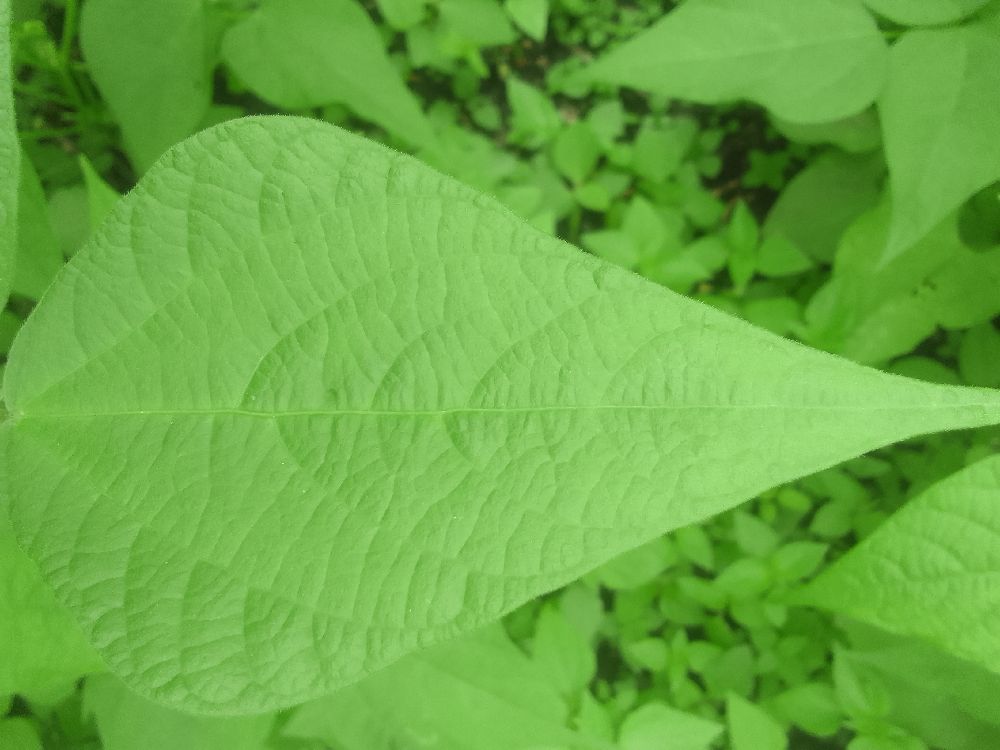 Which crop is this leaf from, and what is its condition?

common bean, healthy
